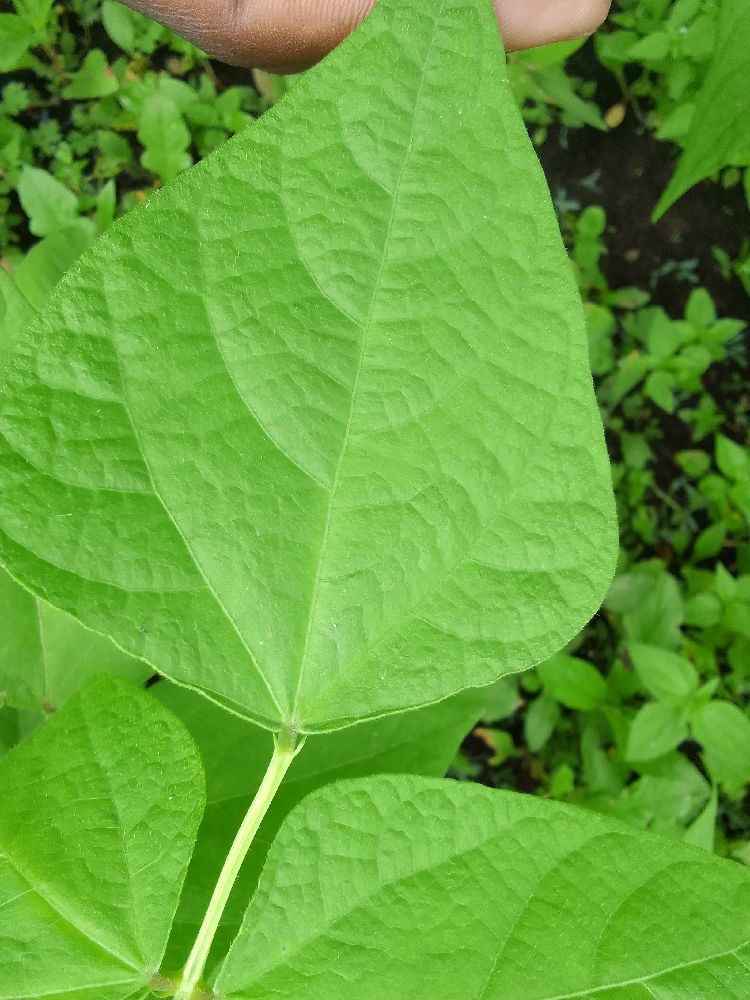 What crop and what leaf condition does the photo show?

common bean, healthy
